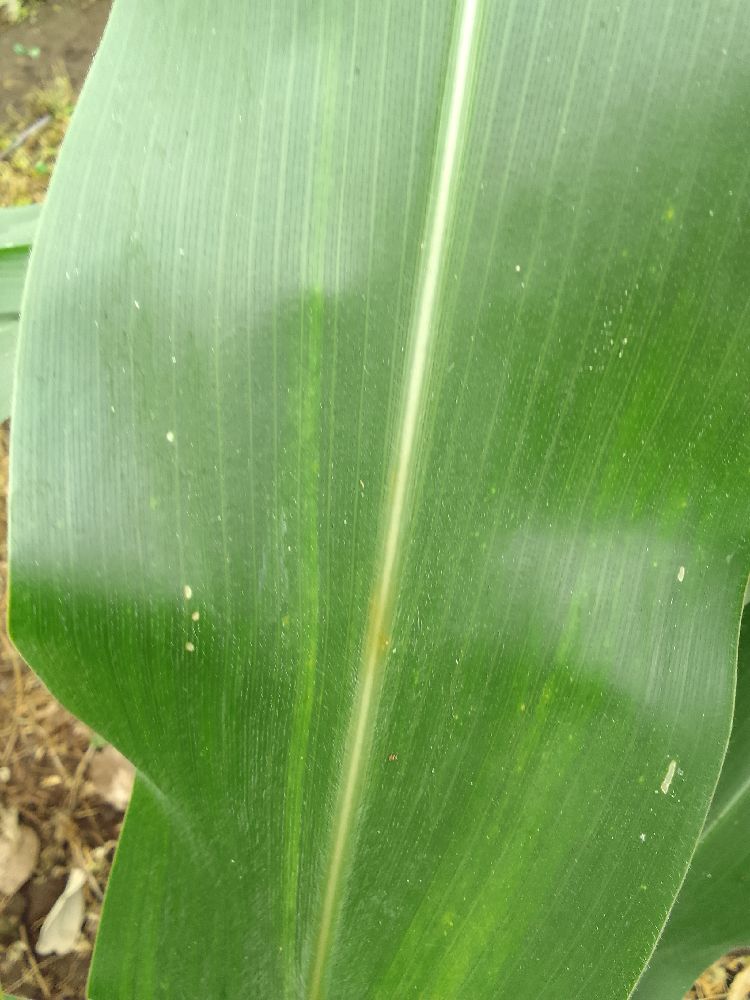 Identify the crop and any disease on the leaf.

maize, healthy
